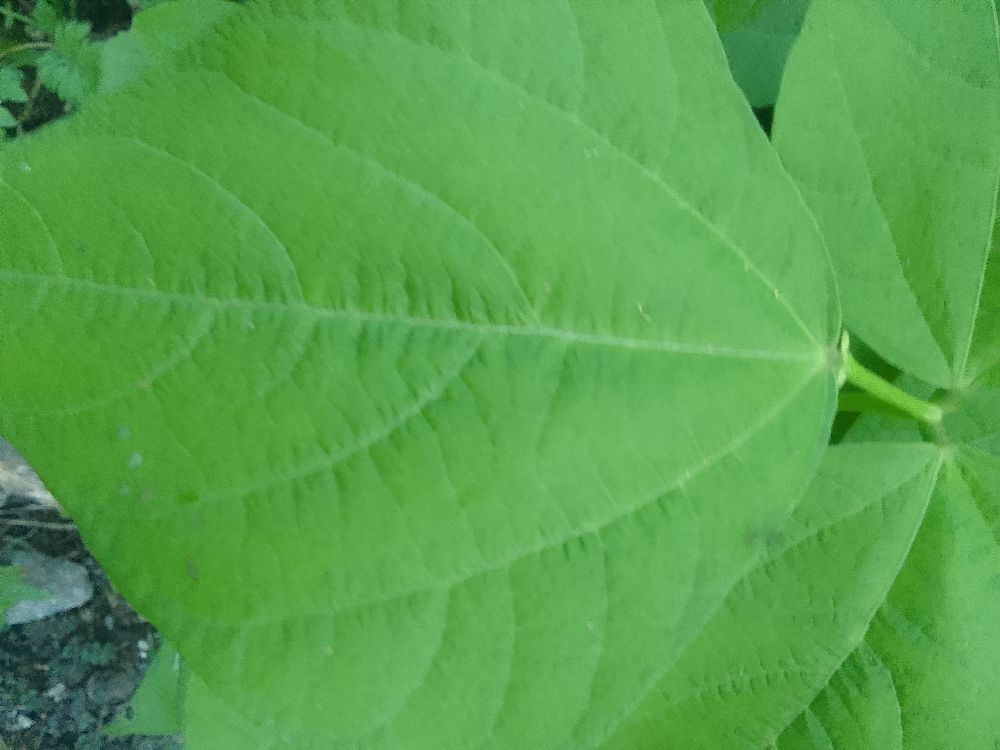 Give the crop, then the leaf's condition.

common bean, healthy
